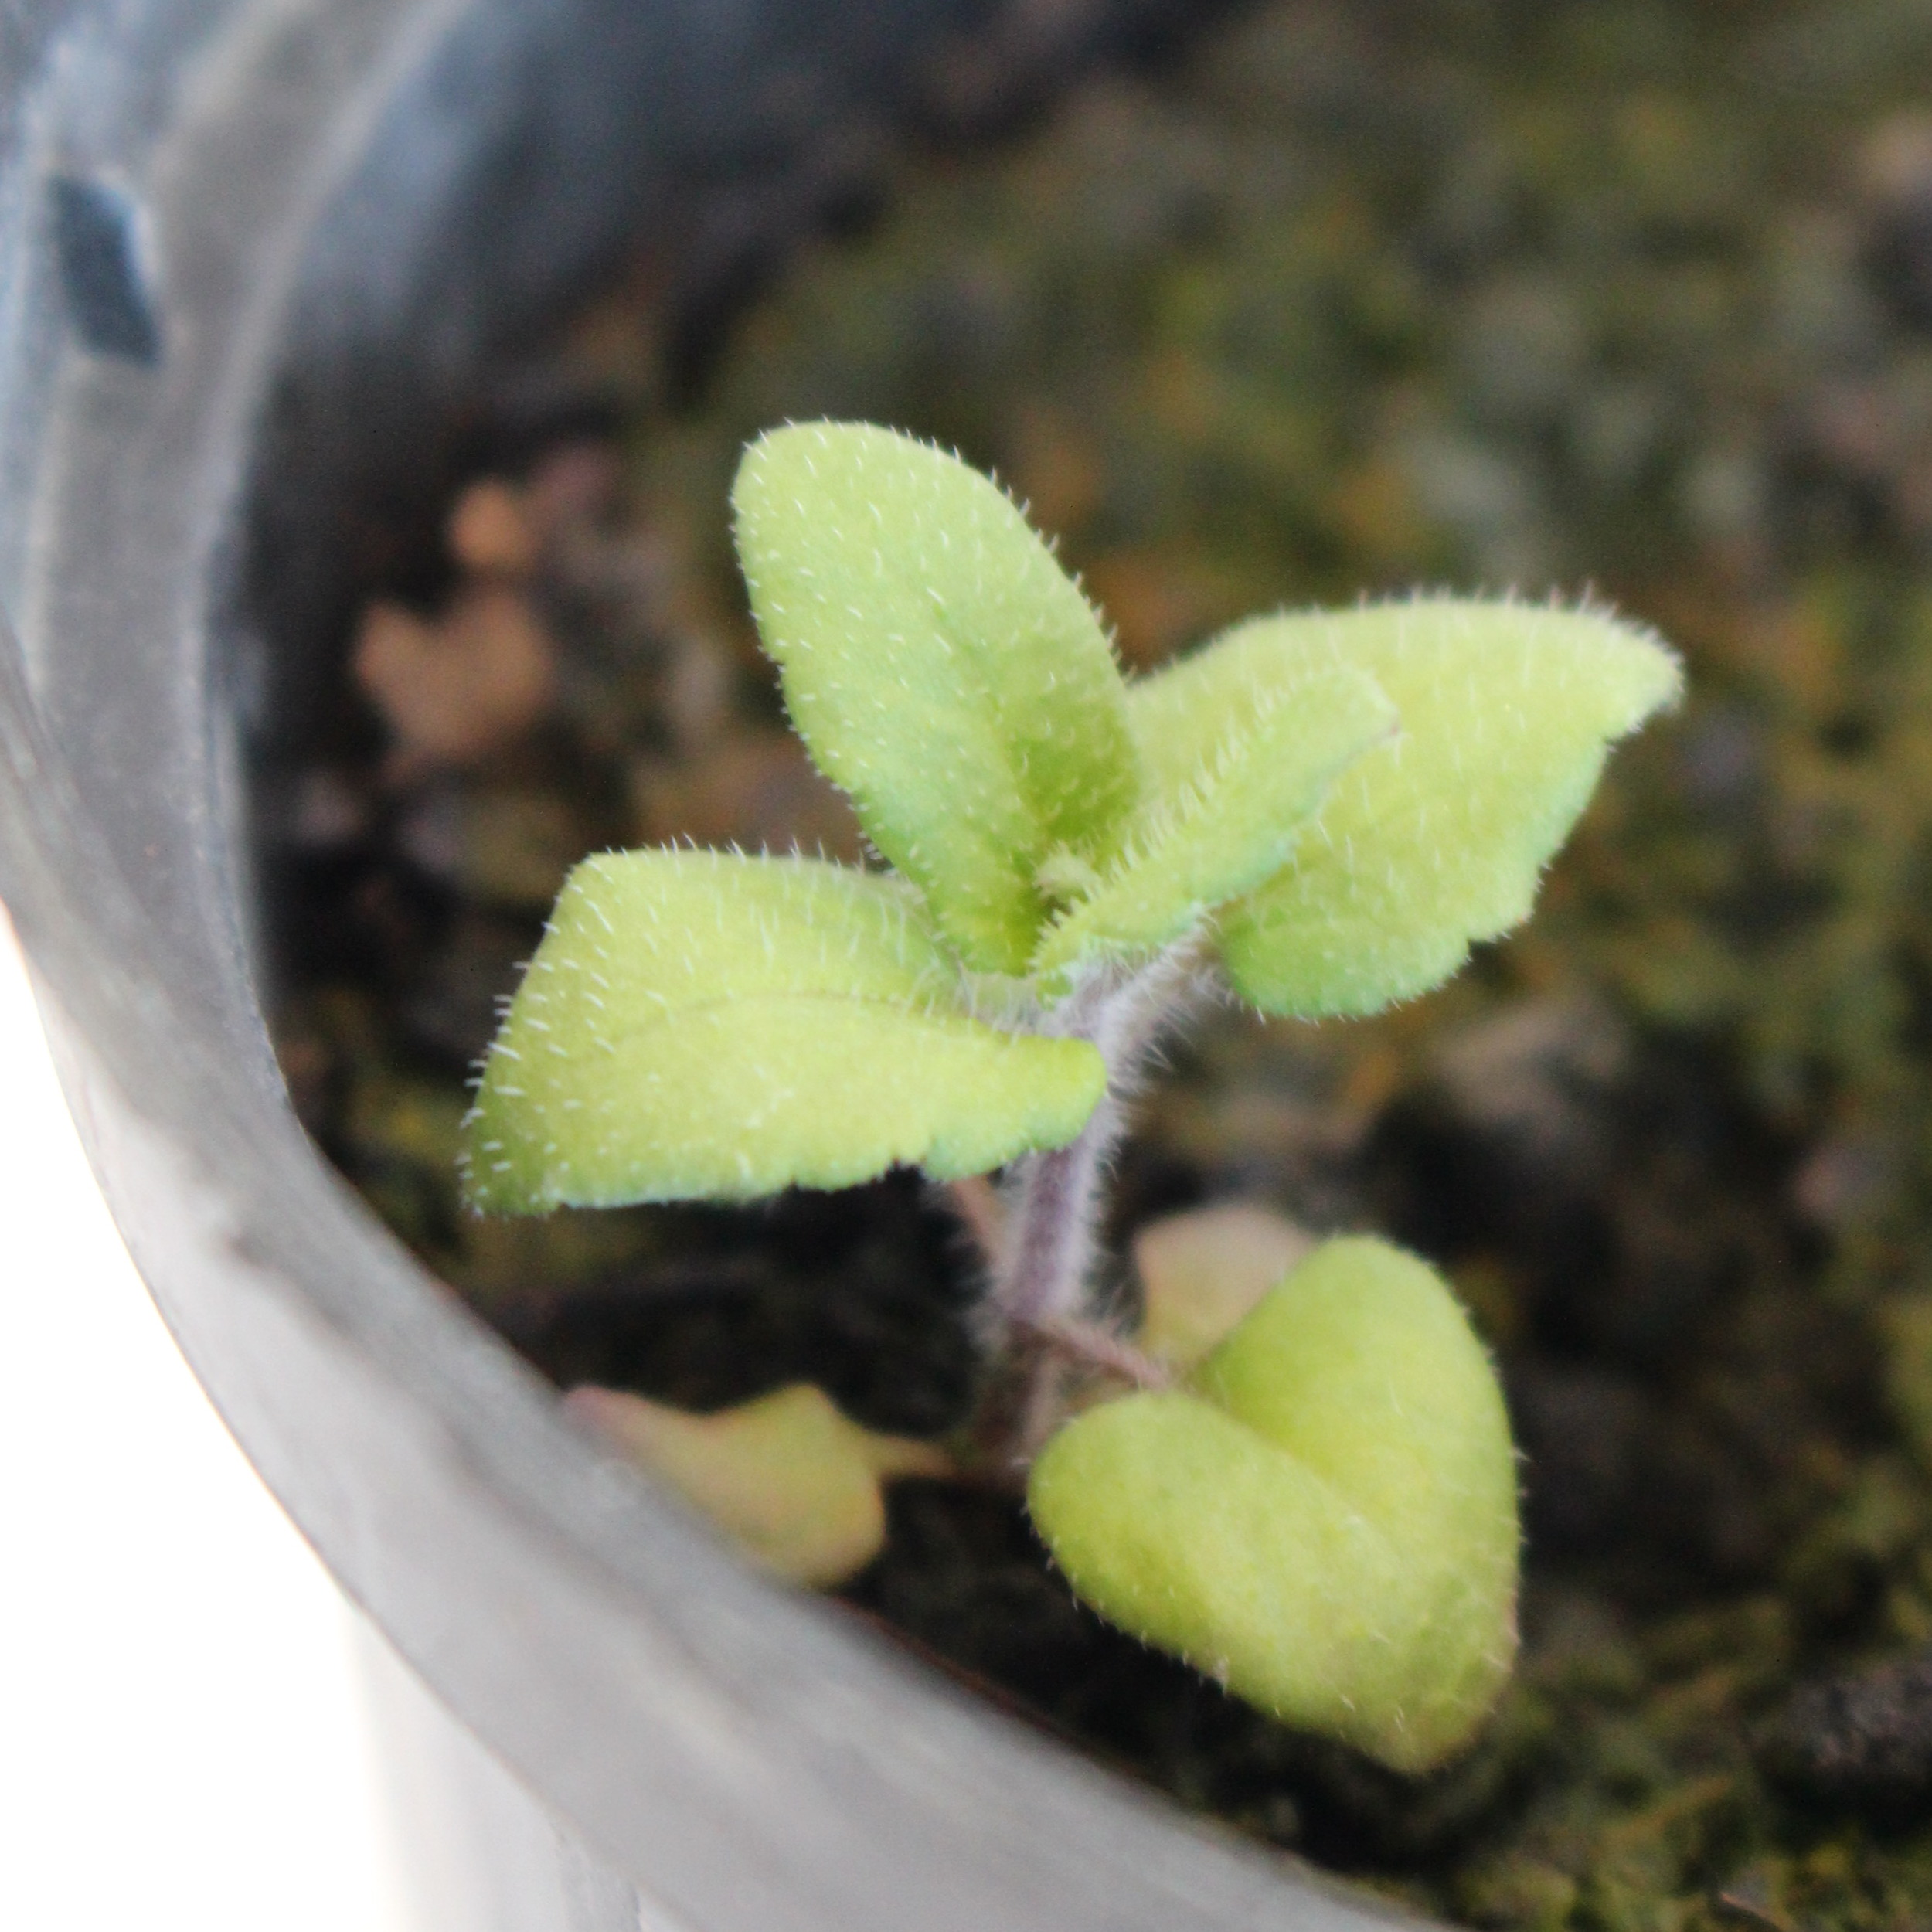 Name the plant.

Veronica persica
